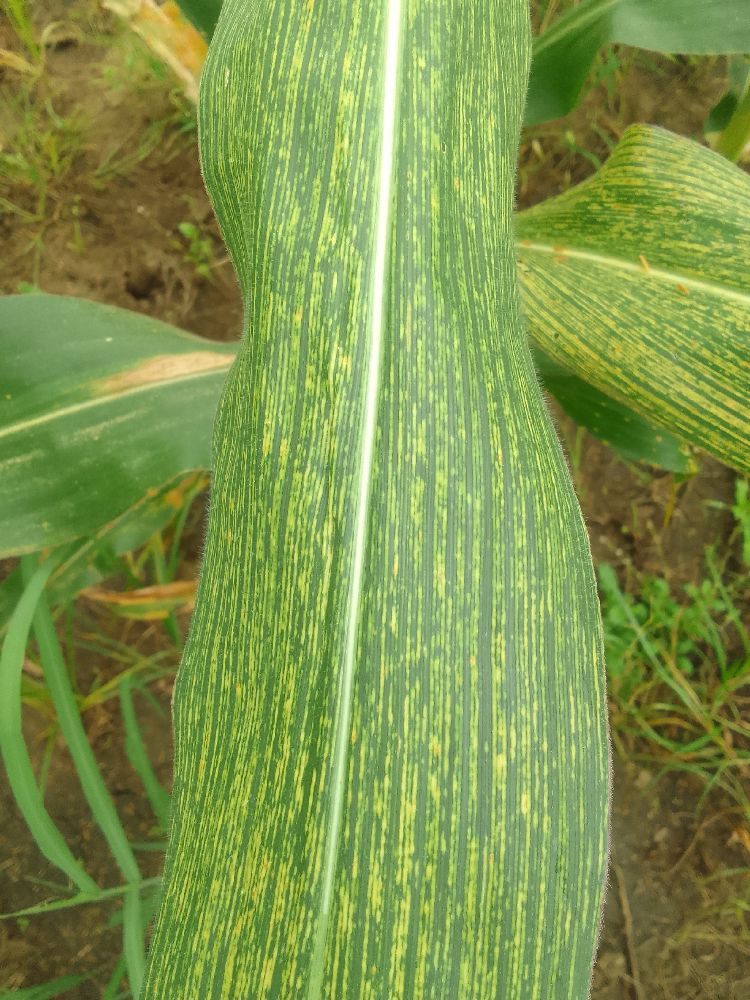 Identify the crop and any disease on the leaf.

maize, maize streak virus
